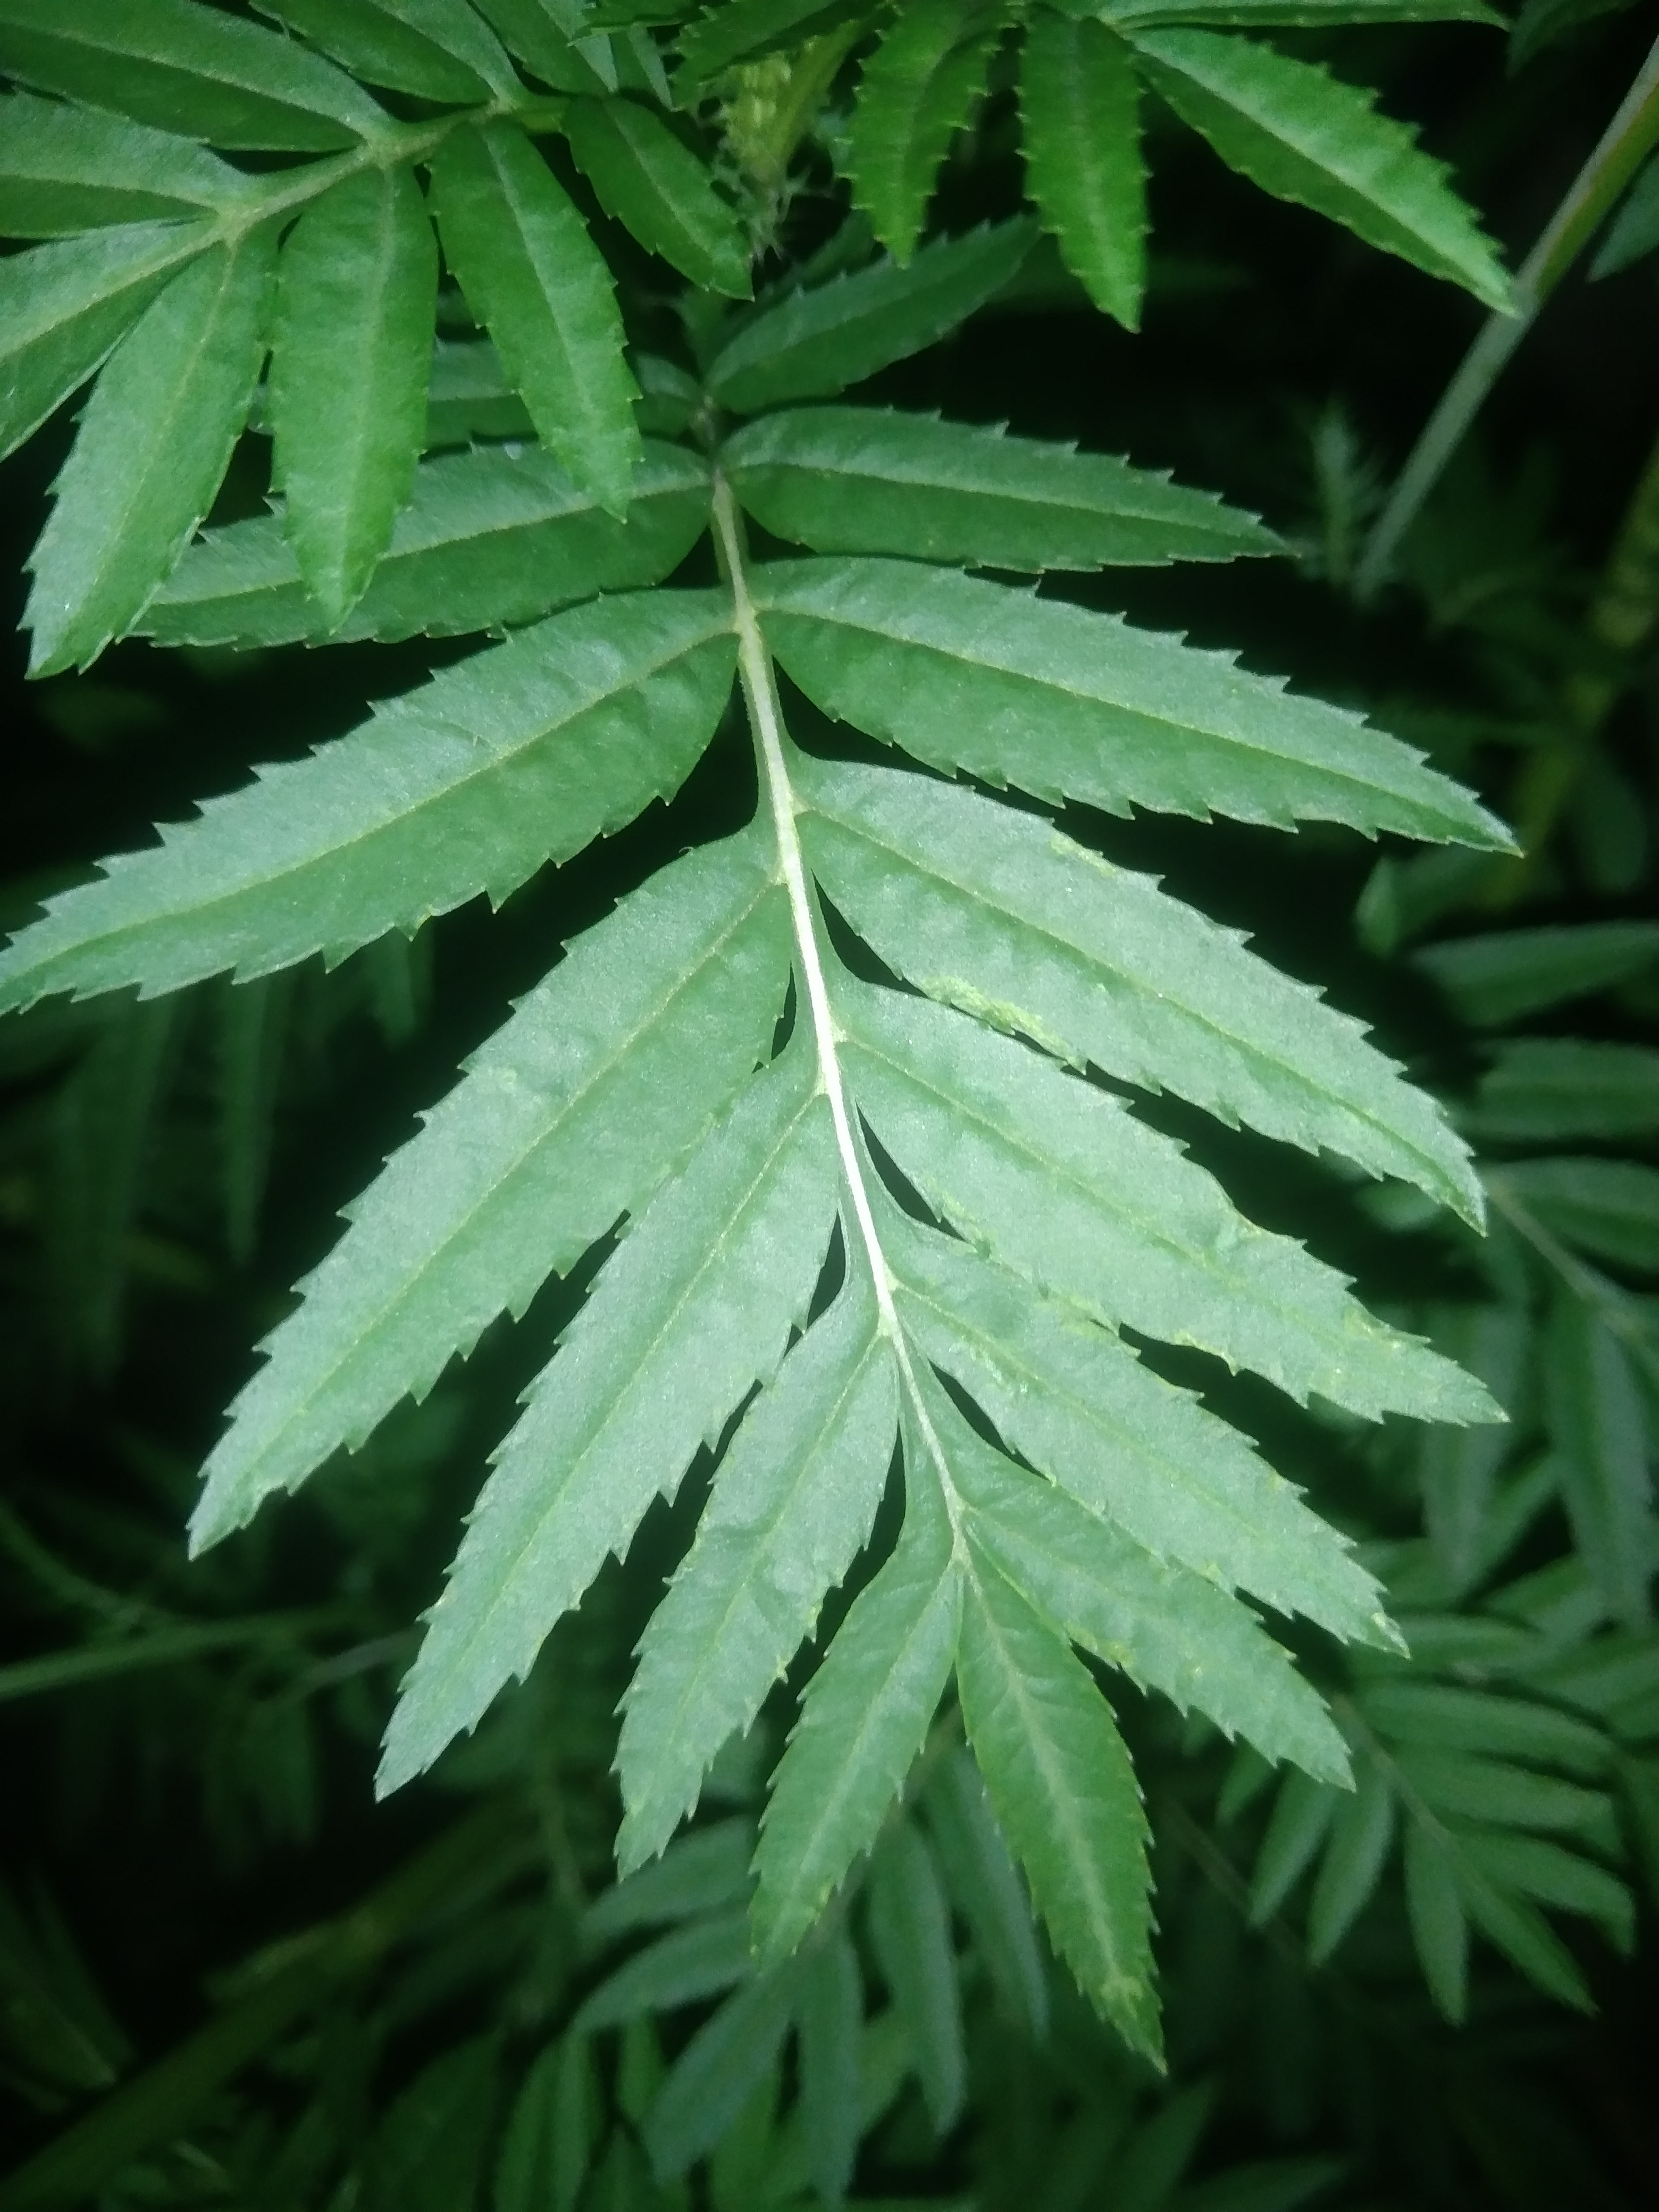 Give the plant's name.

marigold
